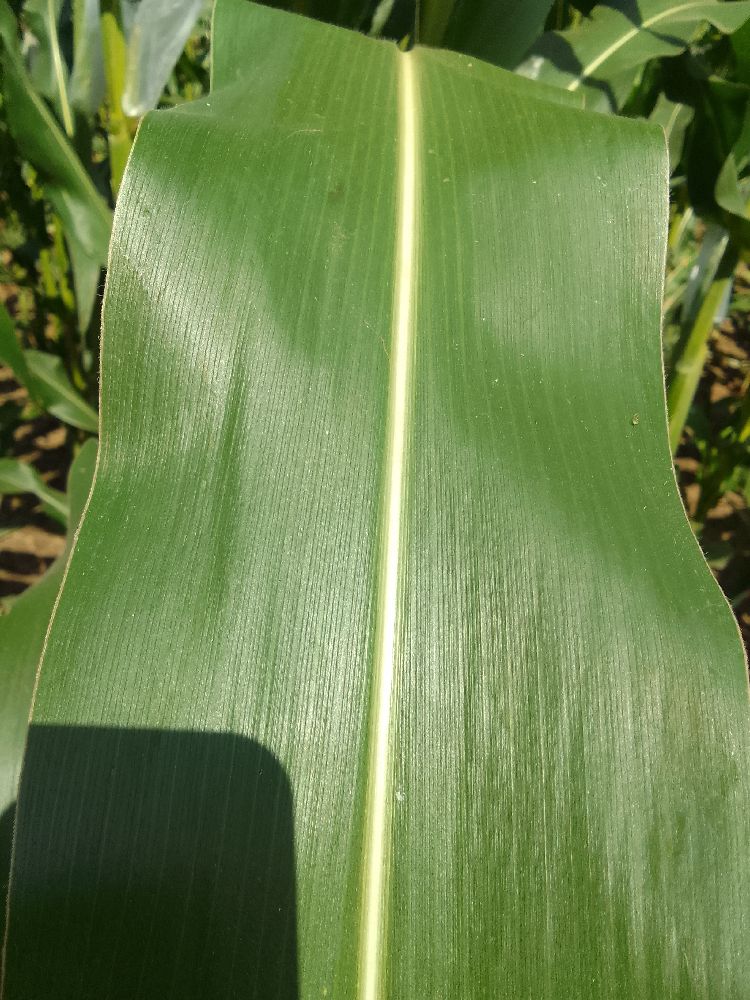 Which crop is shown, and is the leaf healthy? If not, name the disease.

maize, healthy
